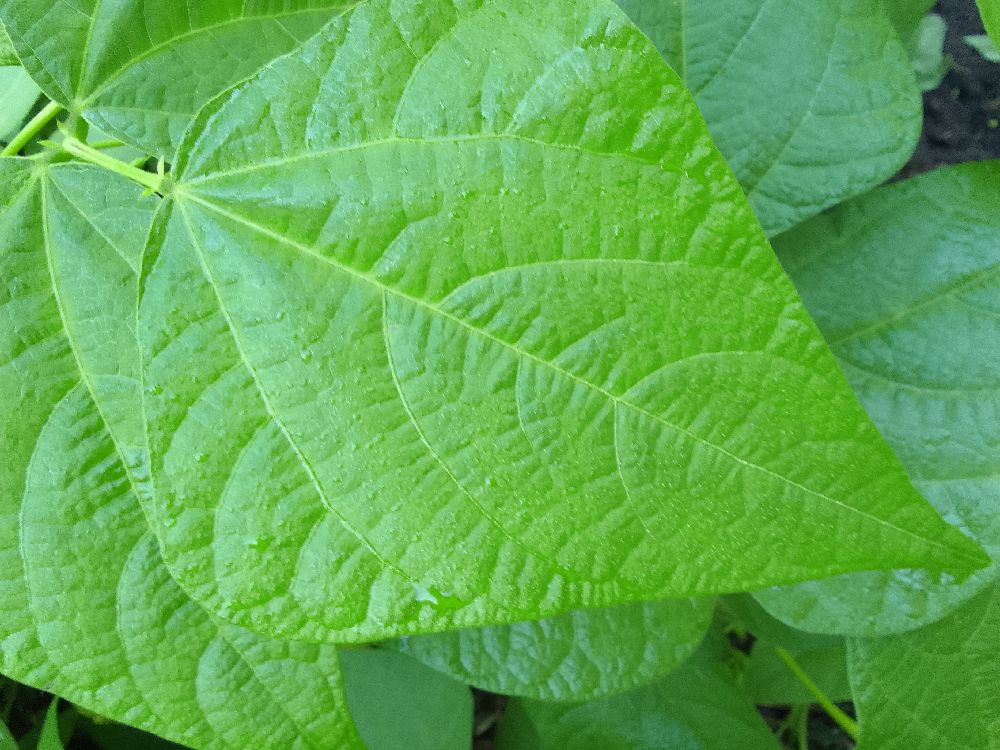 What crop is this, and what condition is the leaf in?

common bean, healthy
